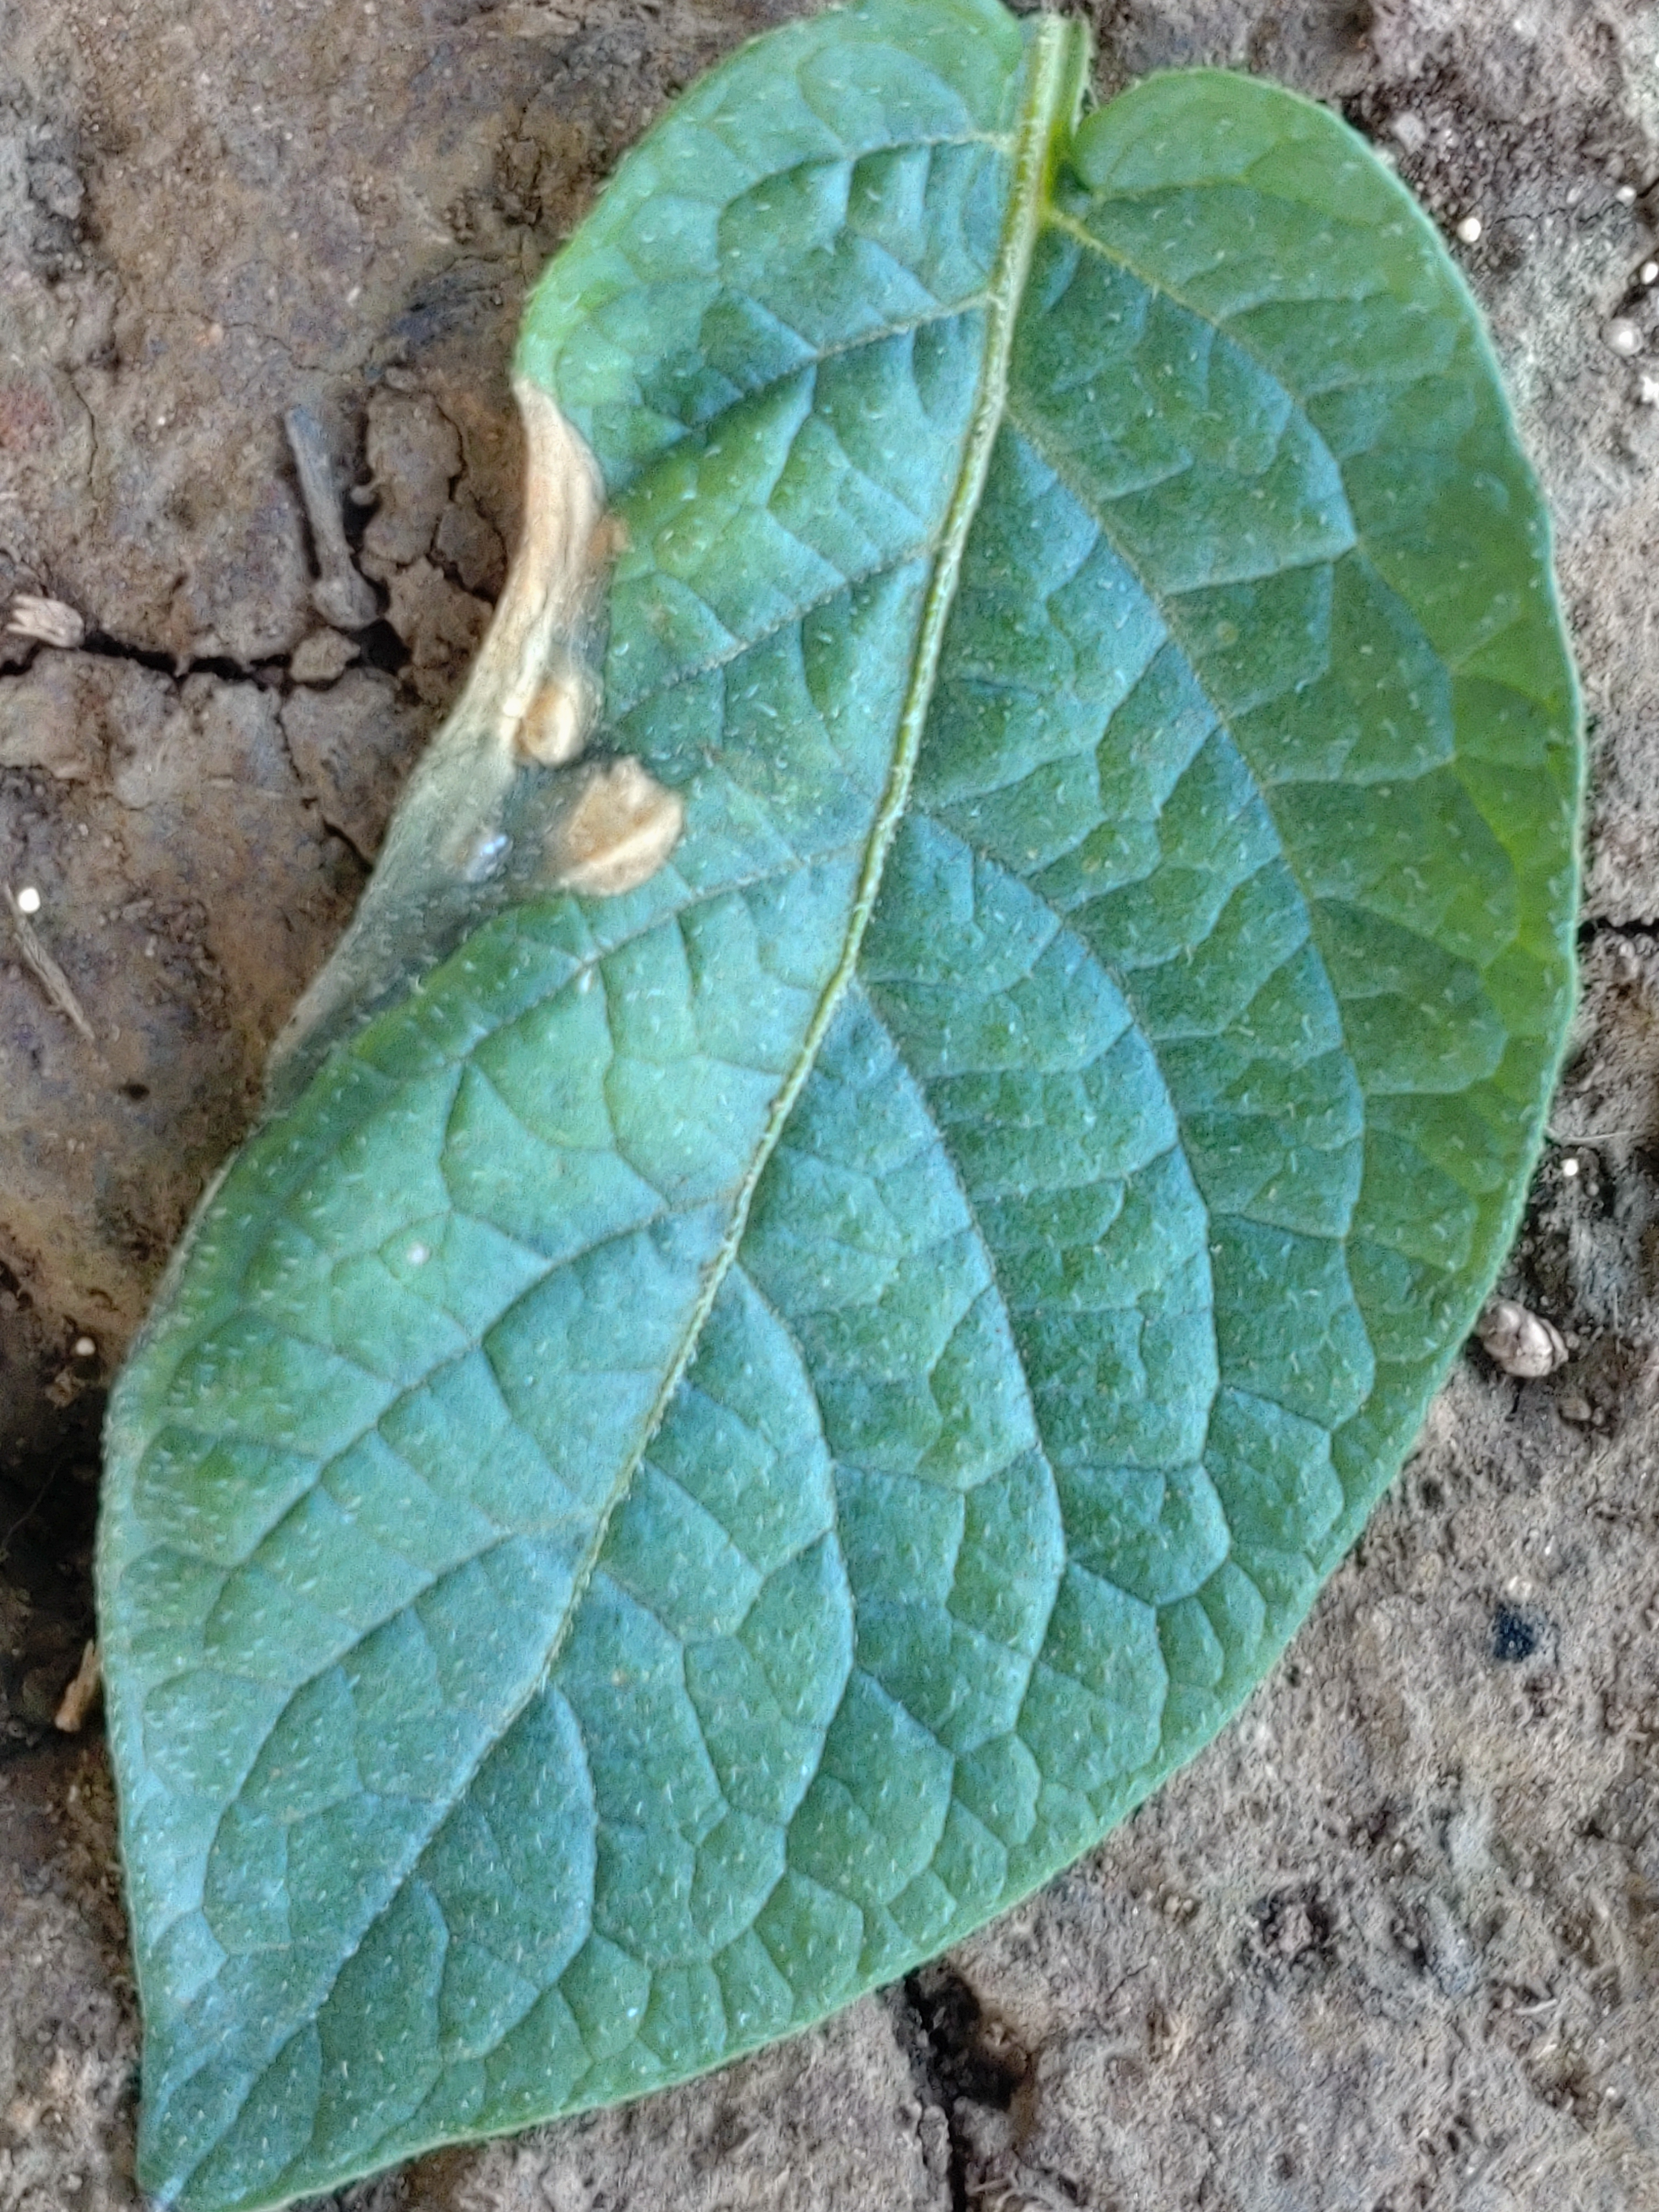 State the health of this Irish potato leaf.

early blight
